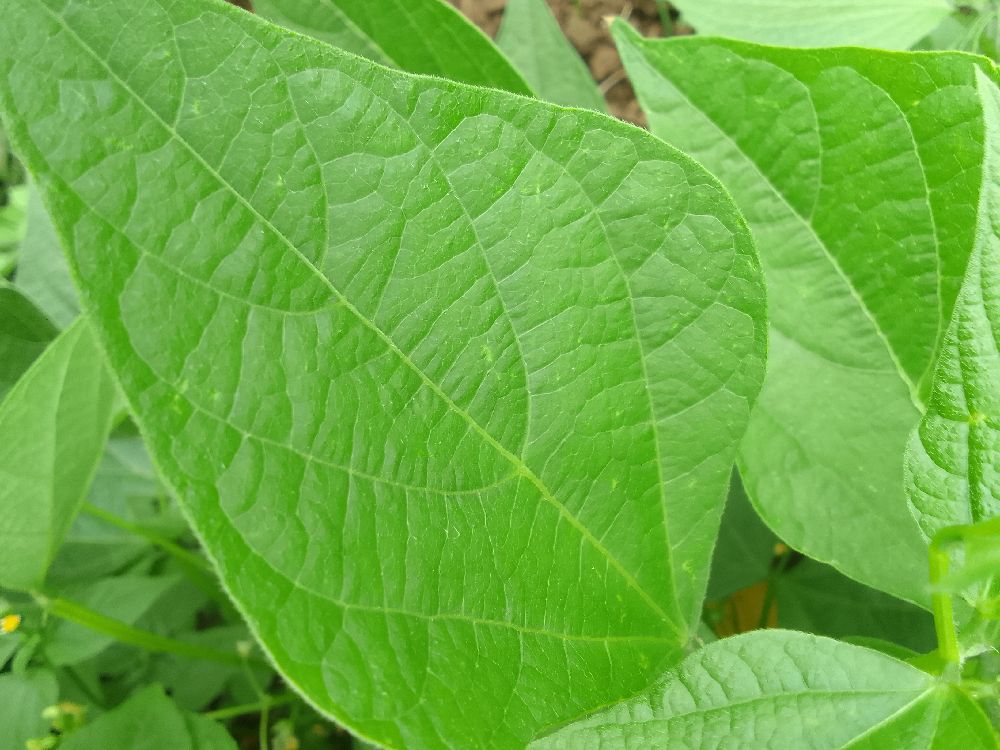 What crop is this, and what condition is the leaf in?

common bean, healthy
